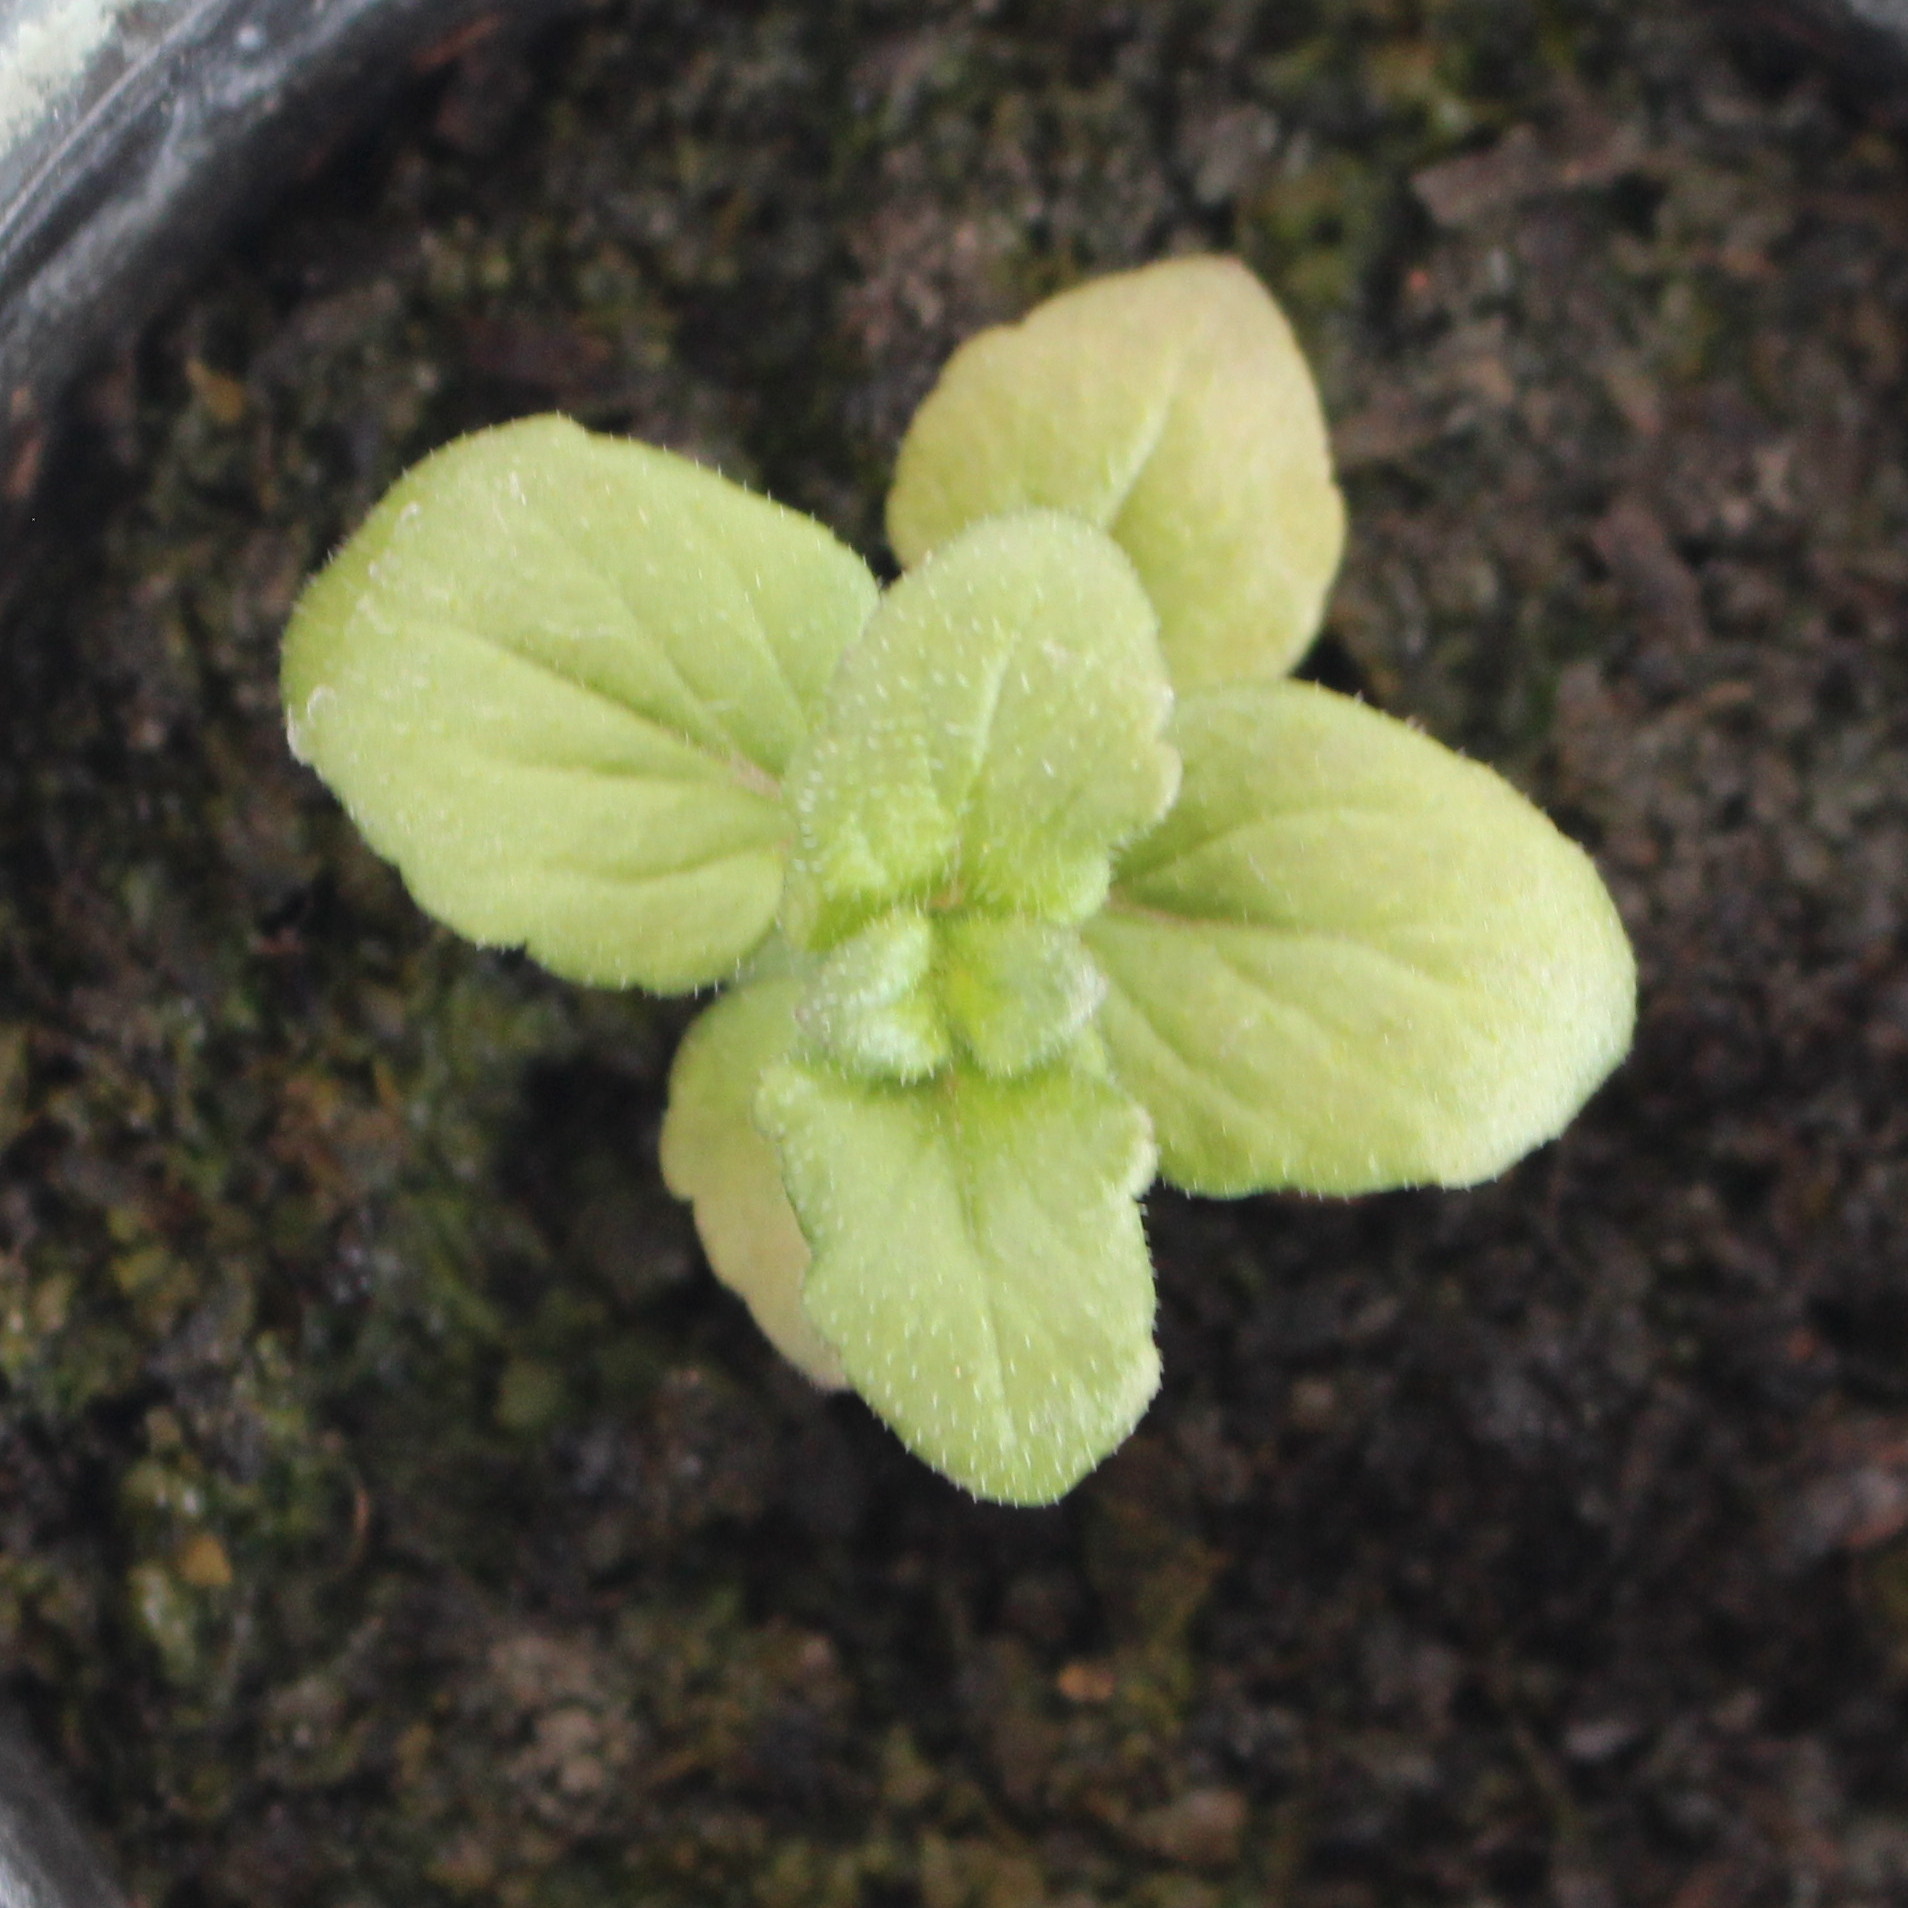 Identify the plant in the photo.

Veronica persica
